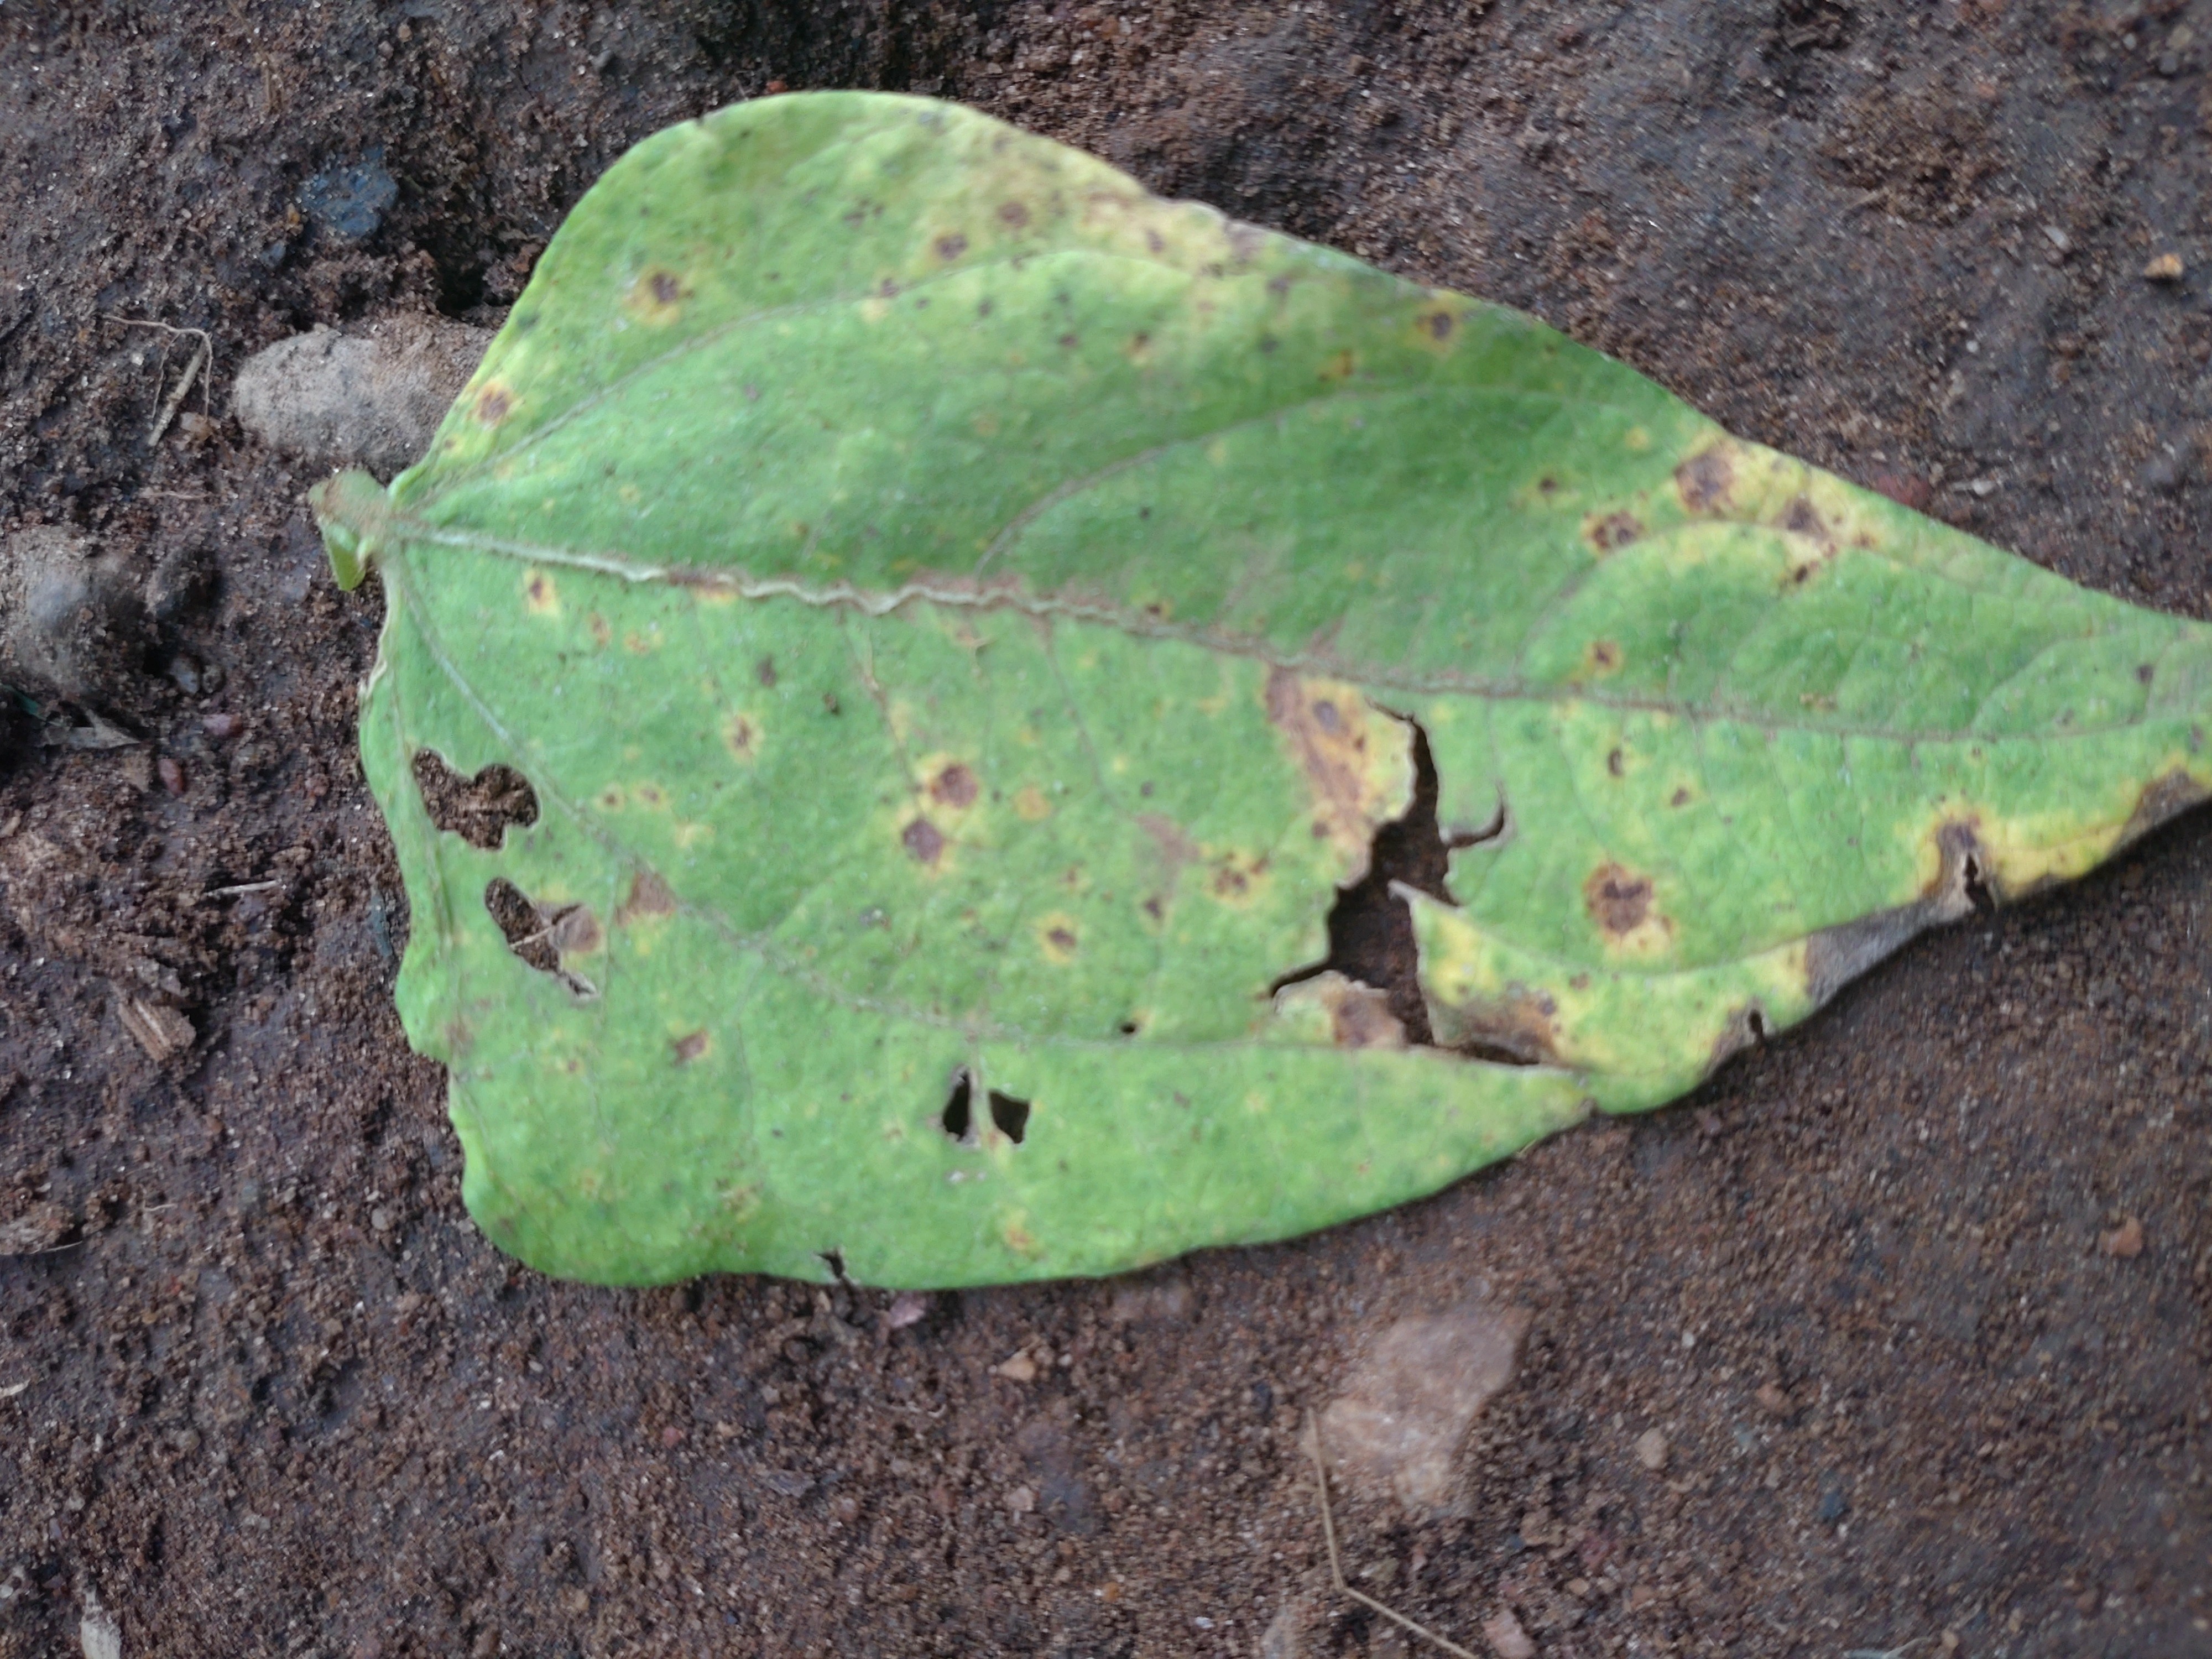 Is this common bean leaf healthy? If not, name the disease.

anthracnose
